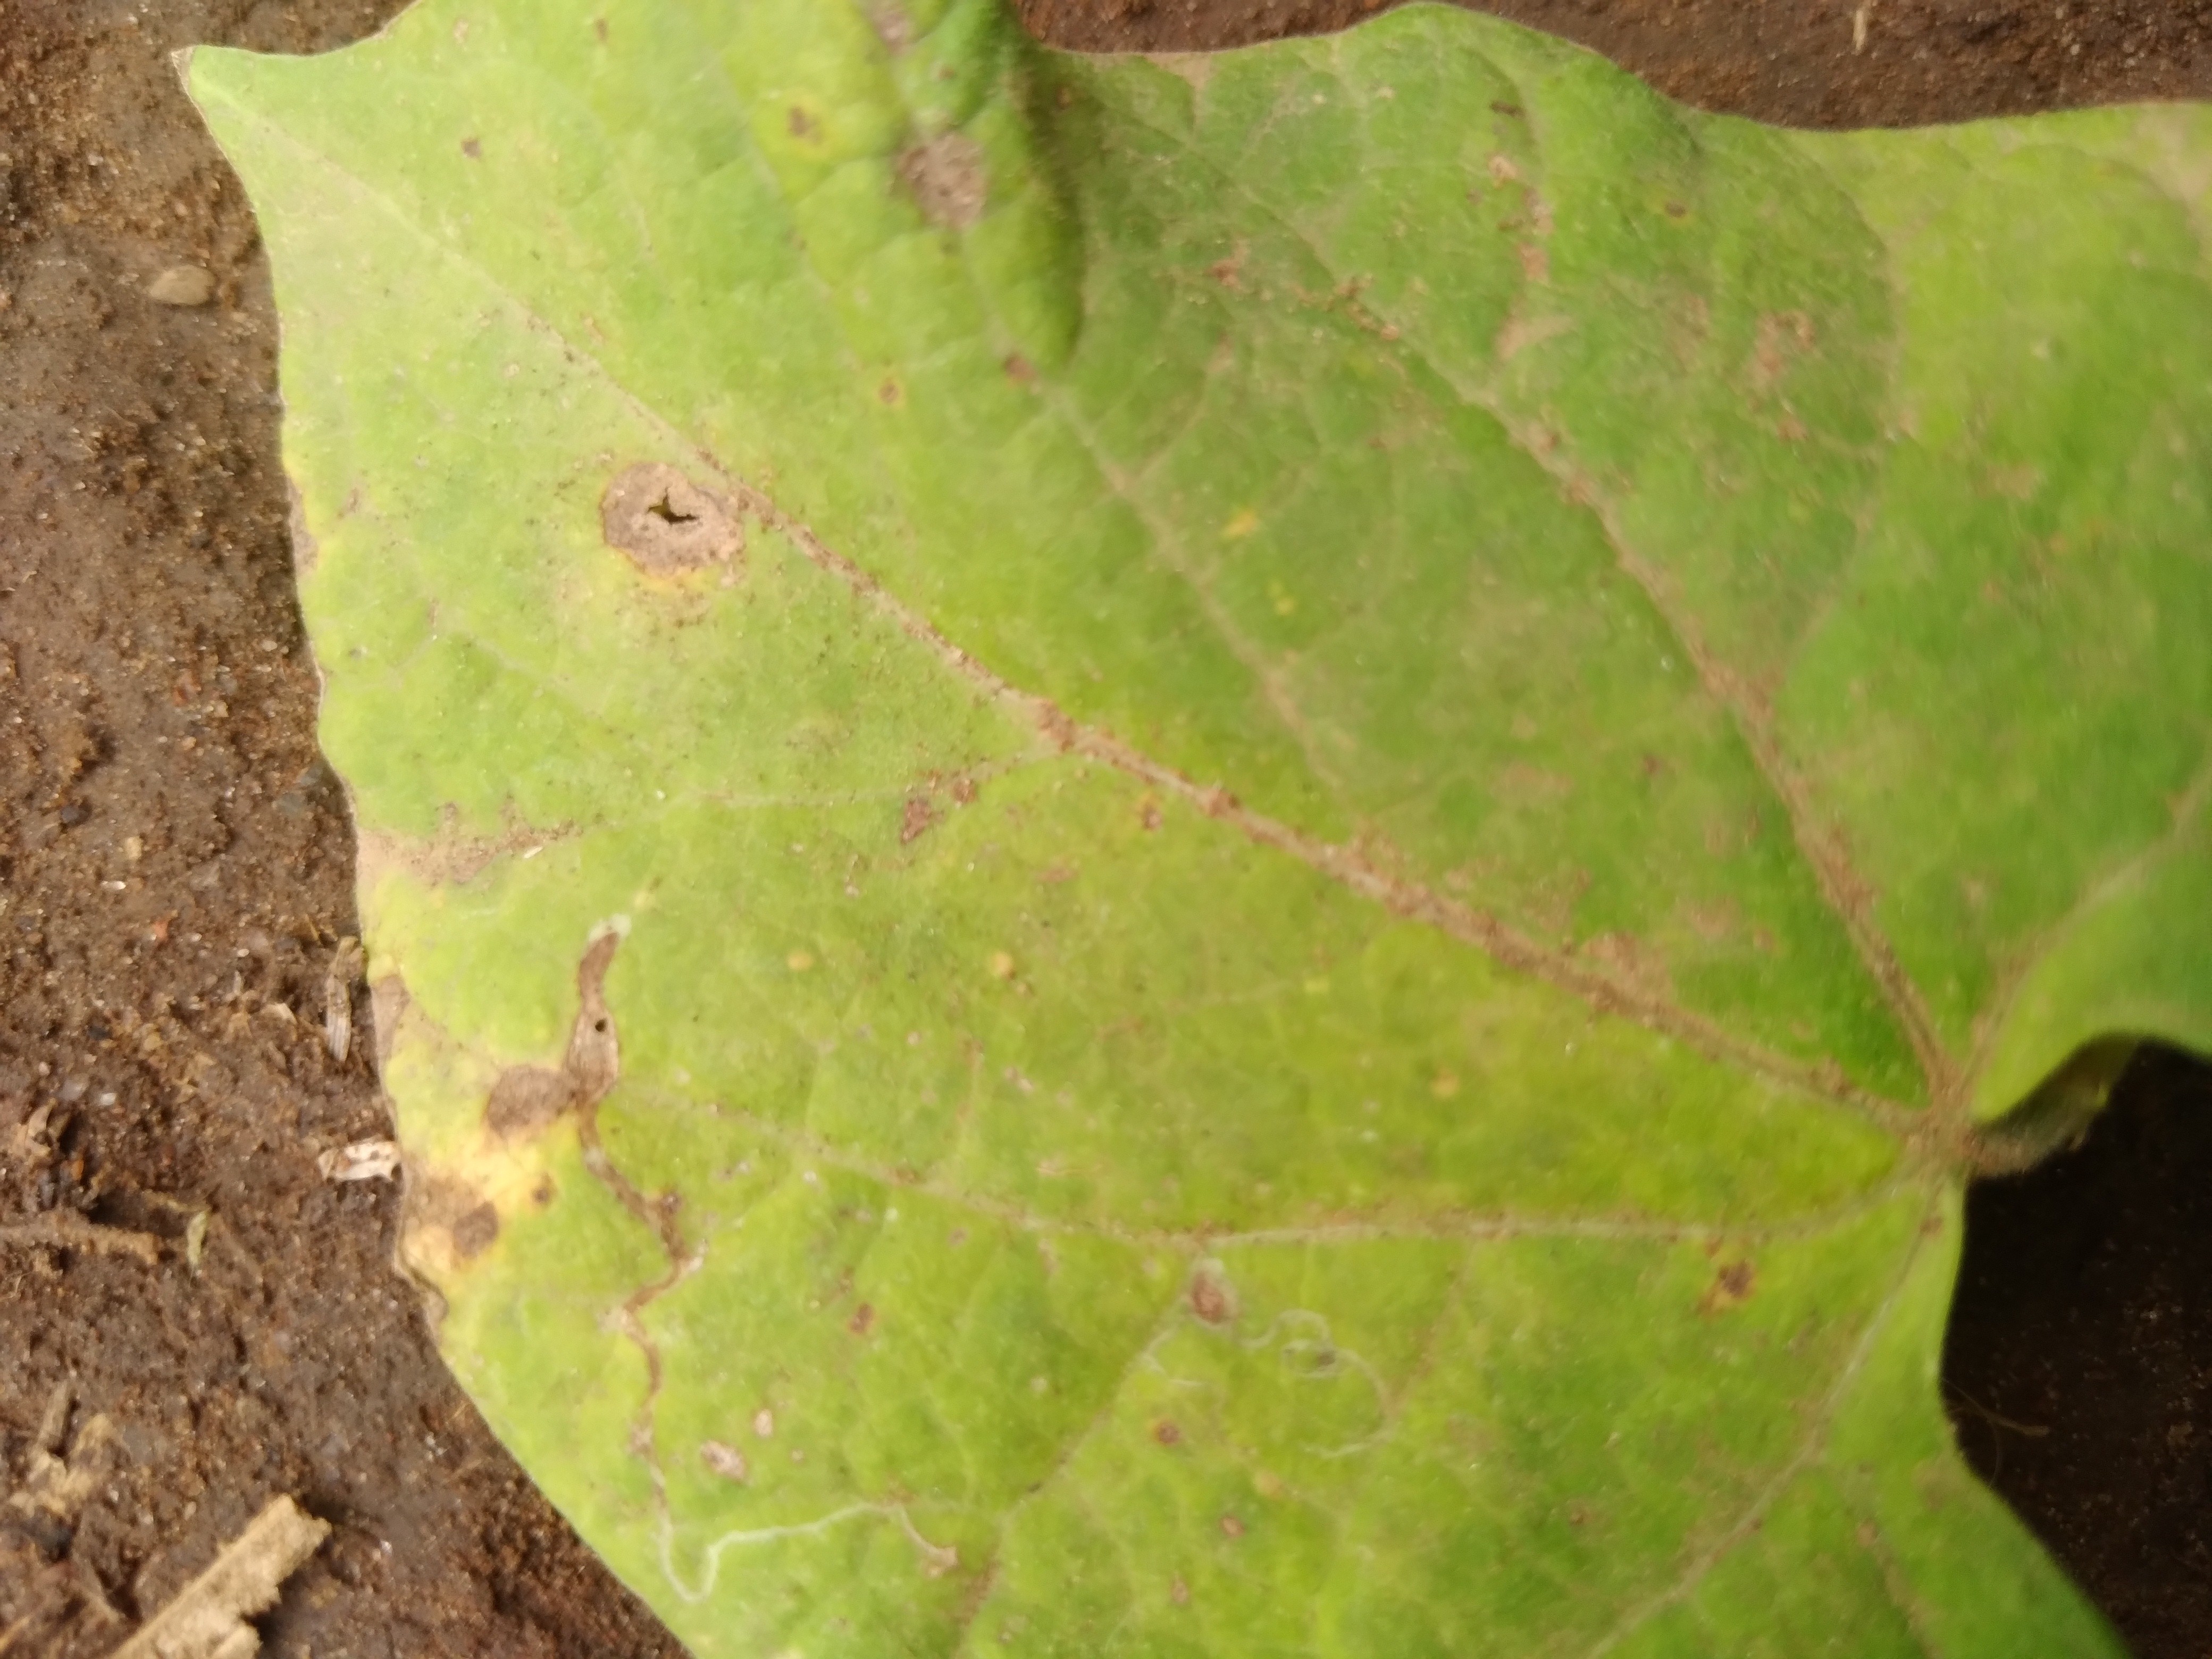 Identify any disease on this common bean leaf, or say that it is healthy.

rust
